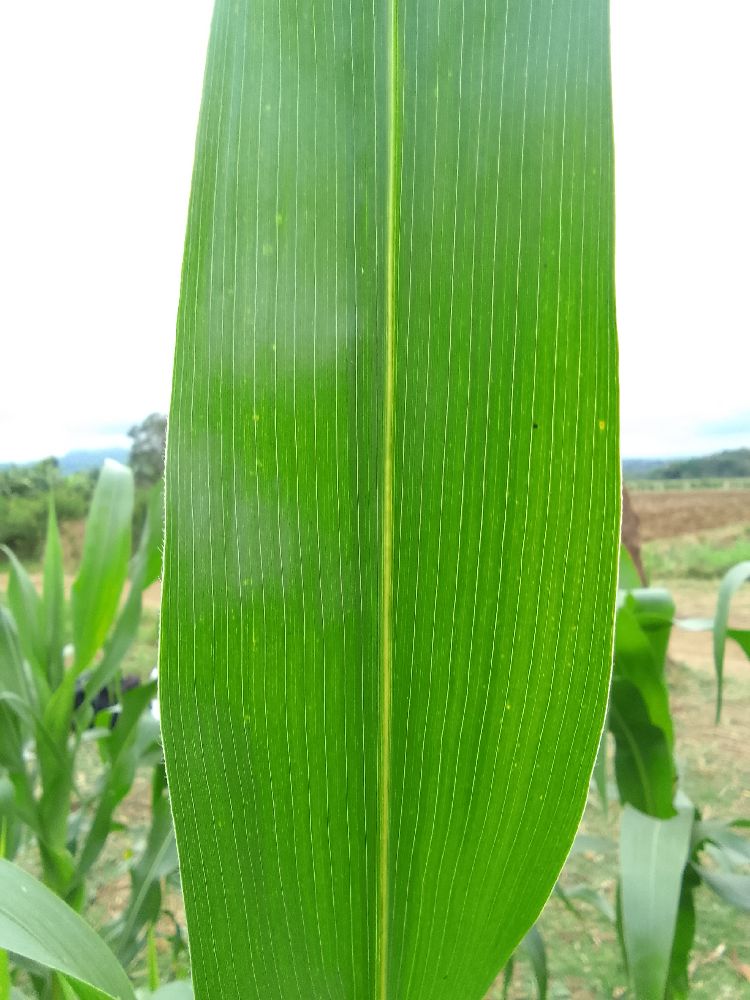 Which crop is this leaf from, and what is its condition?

maize, healthy
